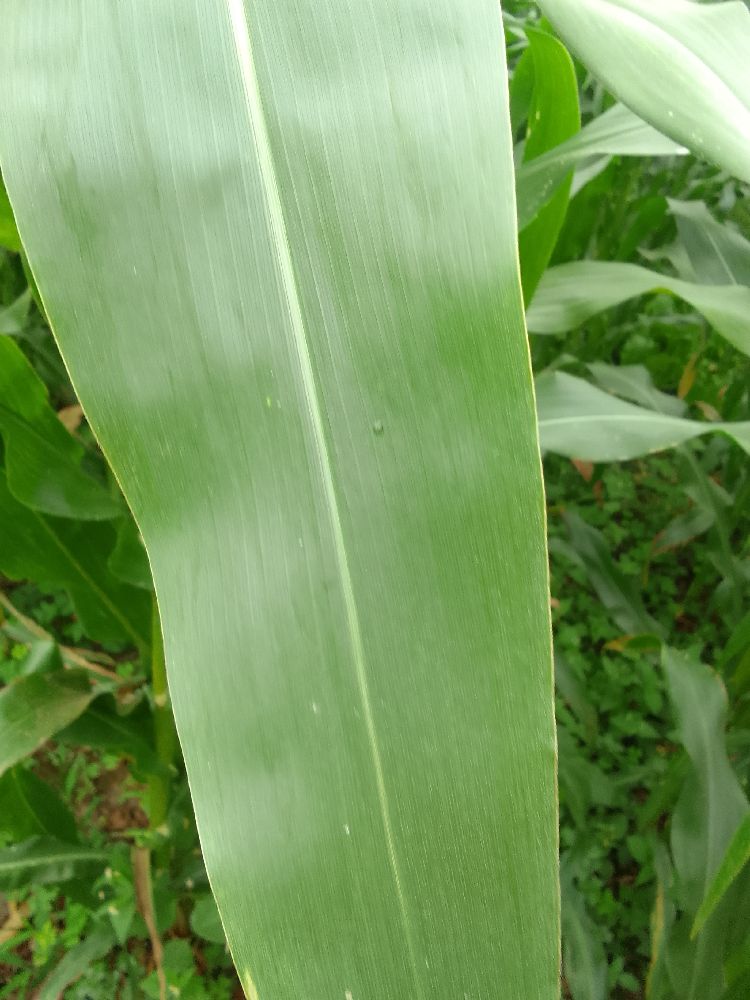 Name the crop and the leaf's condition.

maize, healthy
